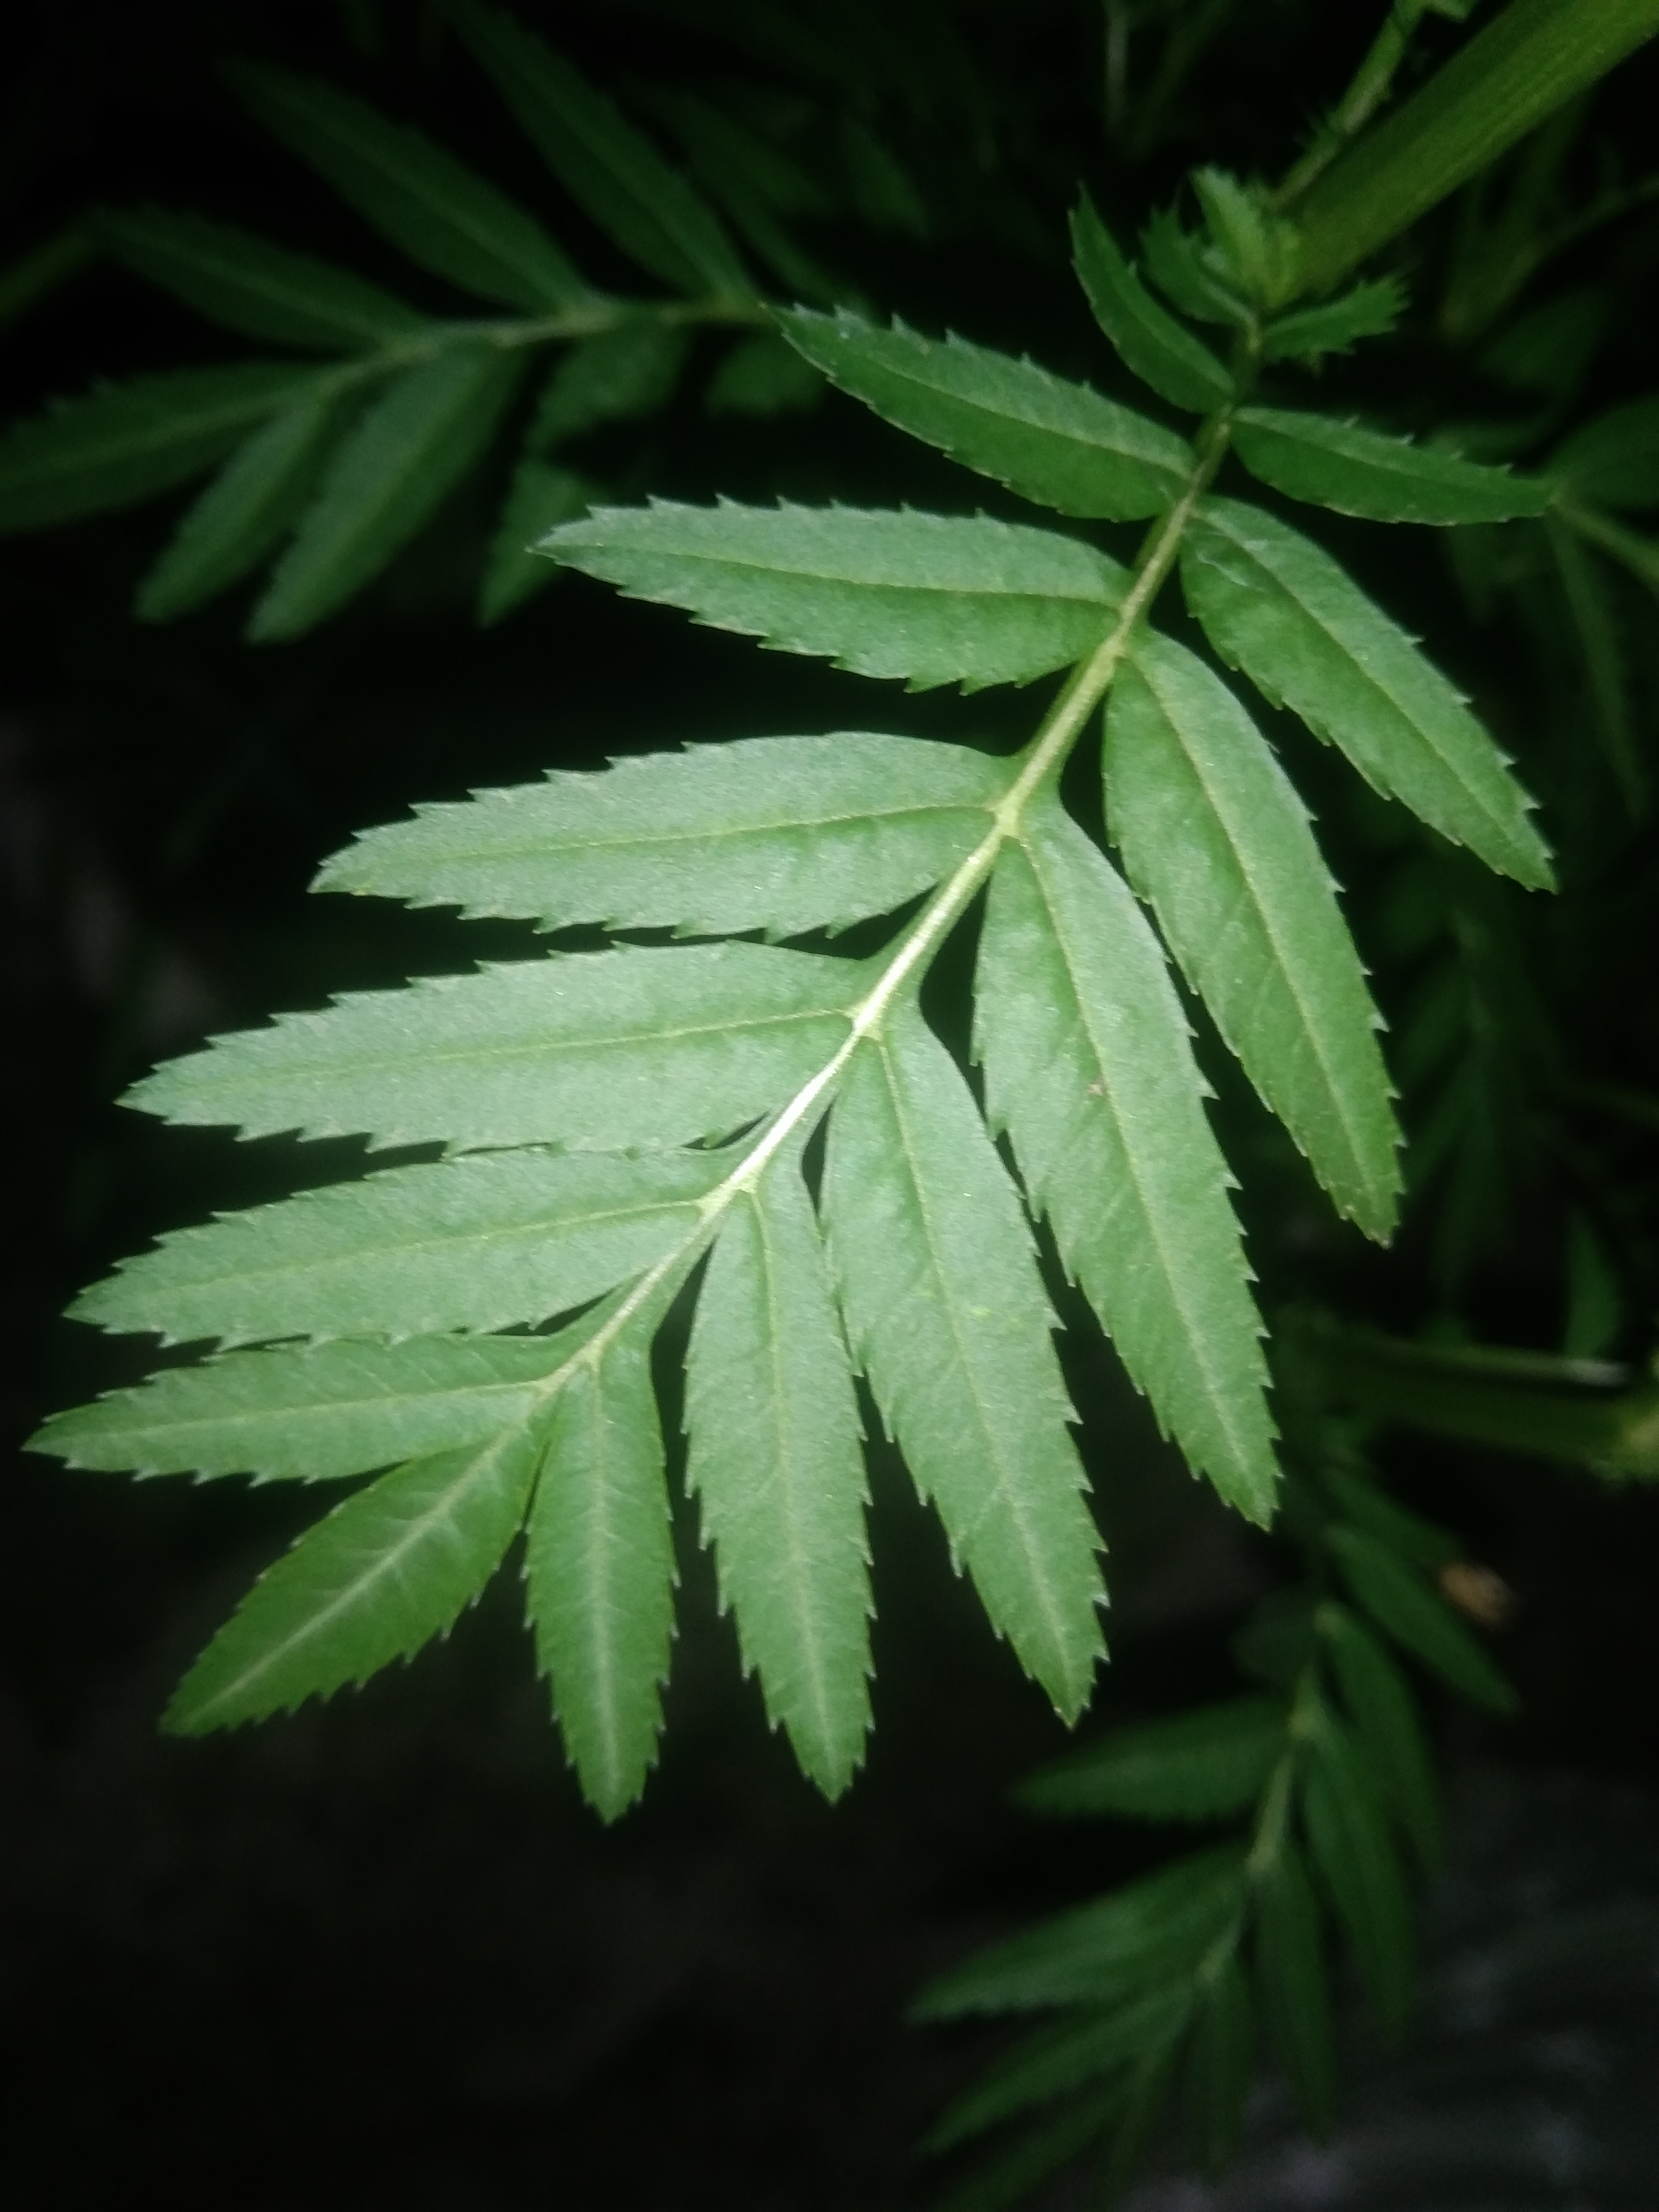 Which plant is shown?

marigold
